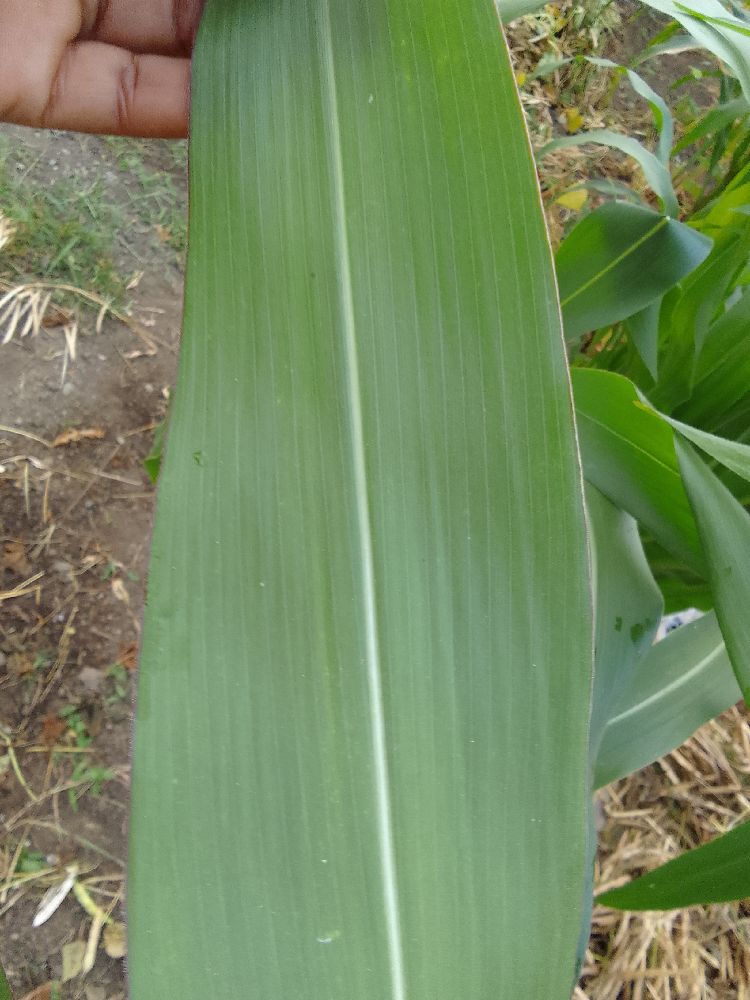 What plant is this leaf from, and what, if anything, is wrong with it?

maize, healthy
